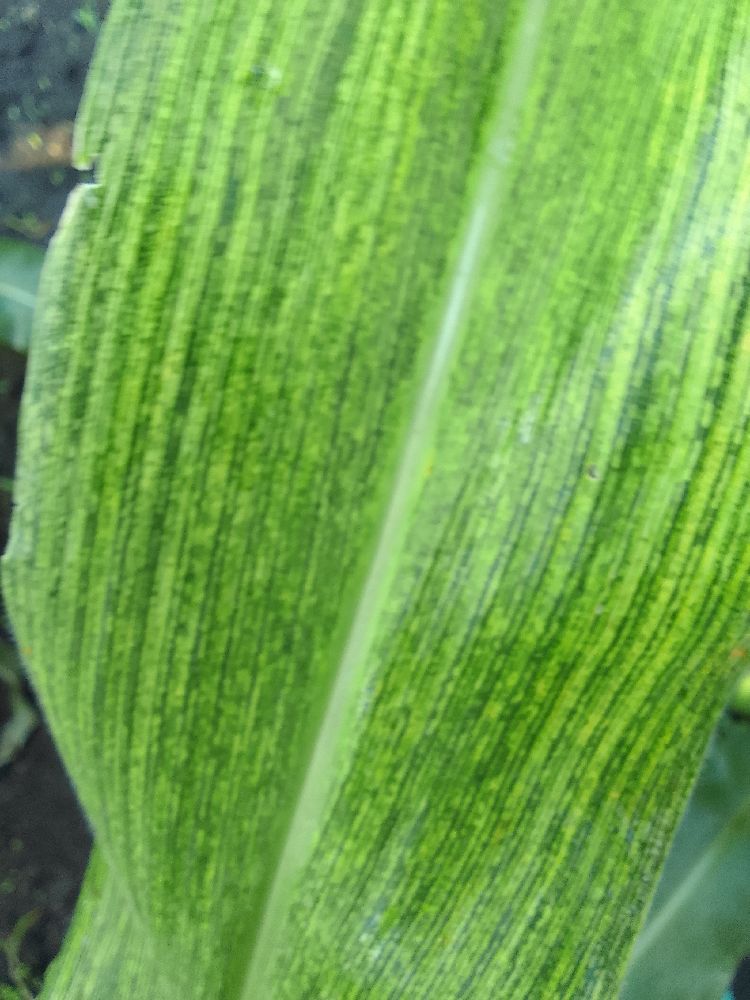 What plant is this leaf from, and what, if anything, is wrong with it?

maize, maize streak virus
